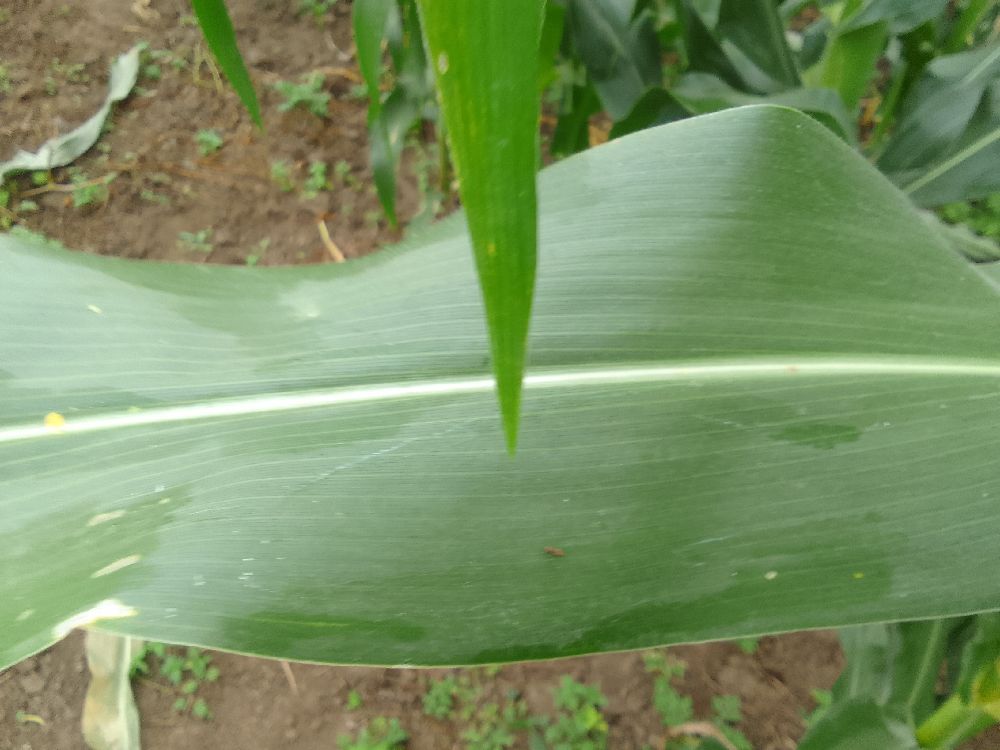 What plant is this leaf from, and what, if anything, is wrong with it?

maize, healthy
